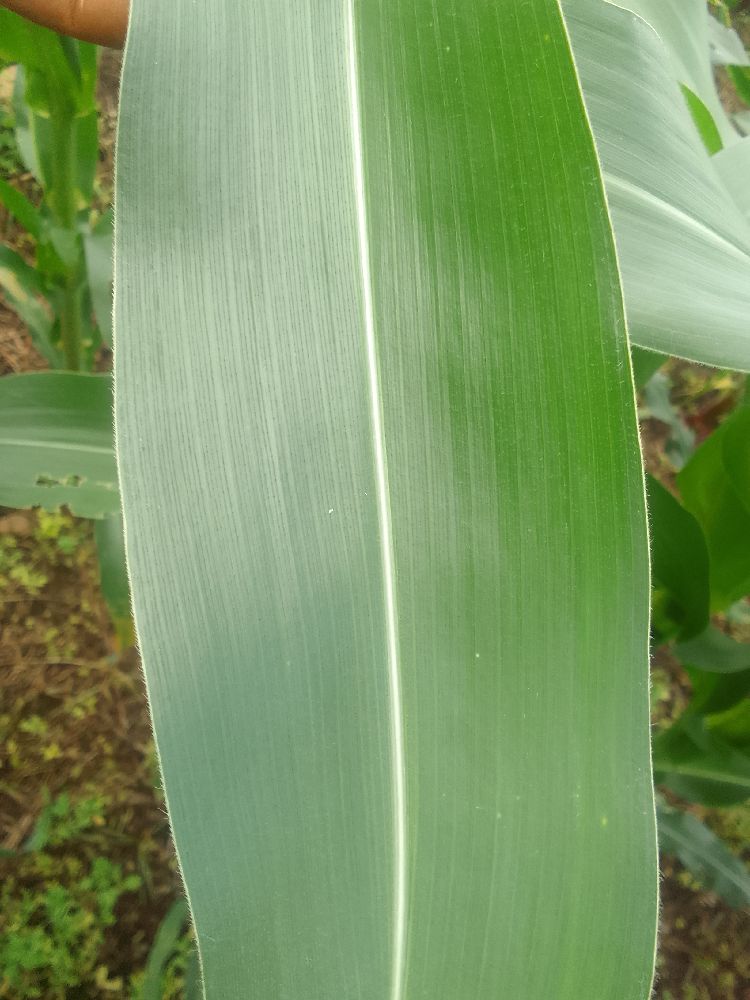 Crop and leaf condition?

maize, healthy
